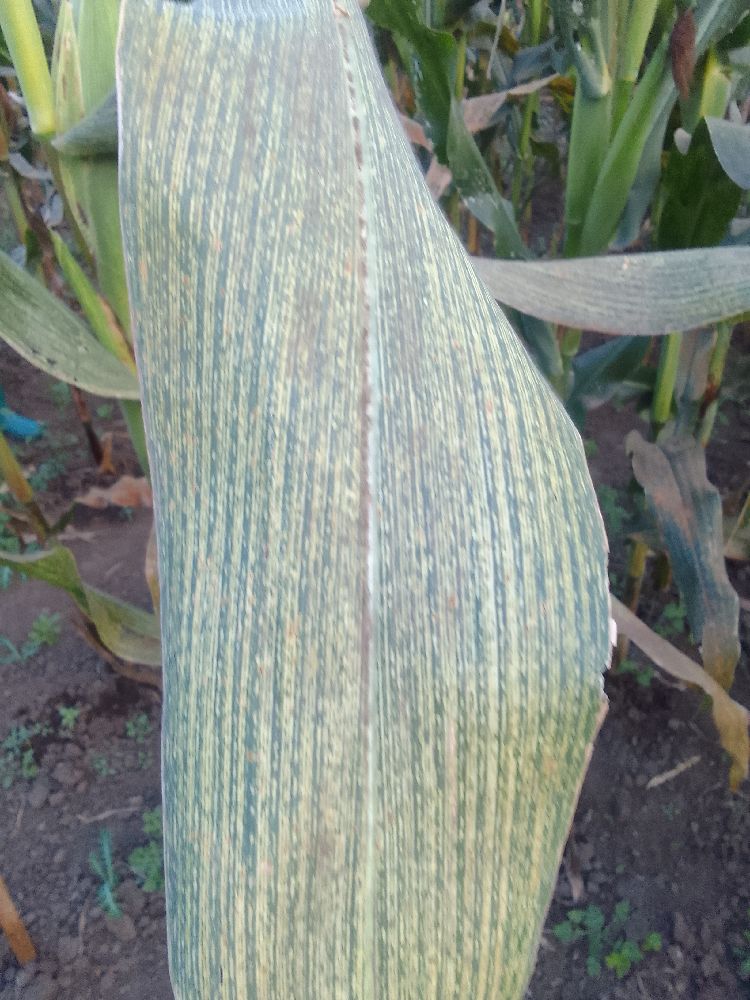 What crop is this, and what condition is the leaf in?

maize, maize streak virus
